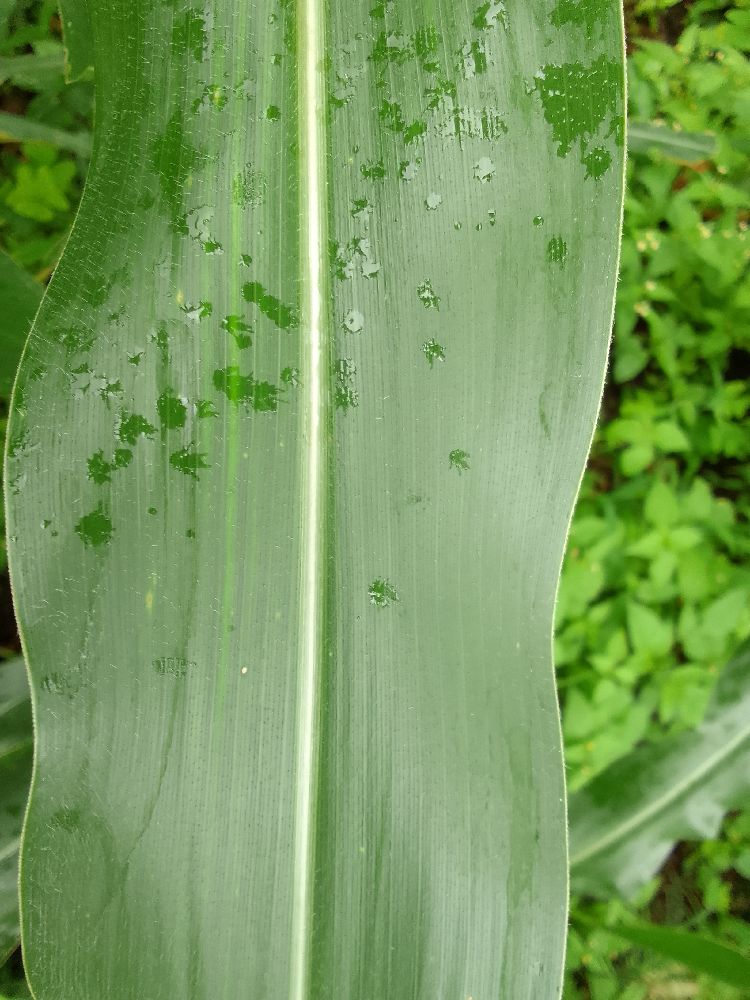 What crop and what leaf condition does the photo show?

maize, healthy
